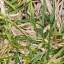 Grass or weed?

grass
